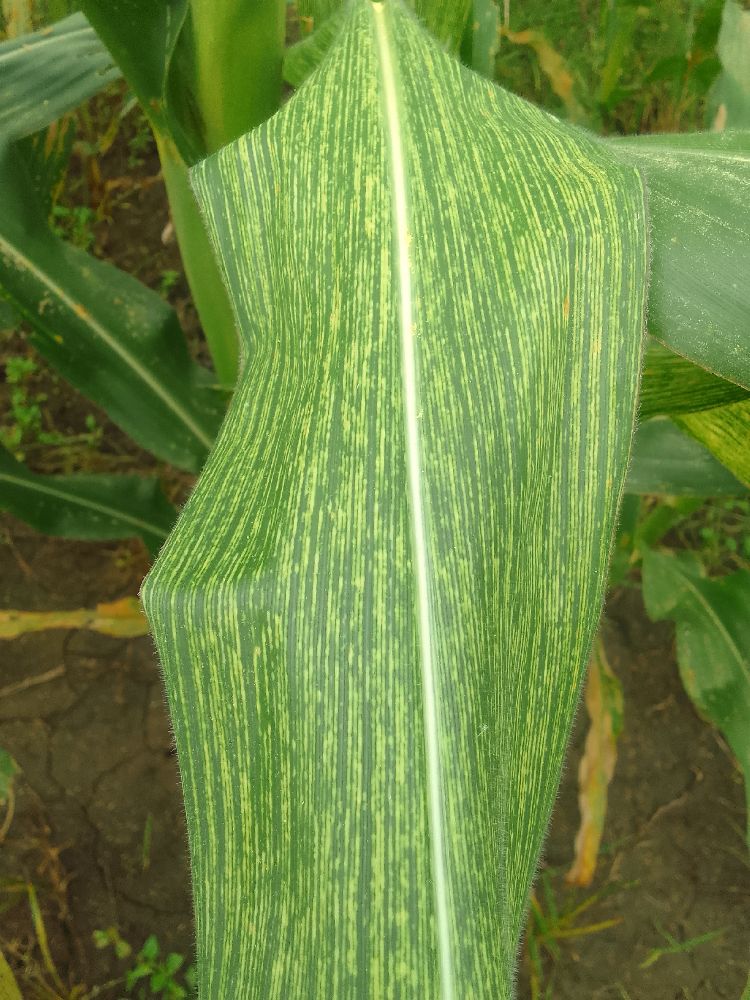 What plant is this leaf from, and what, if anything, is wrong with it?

maize, maize streak virus
